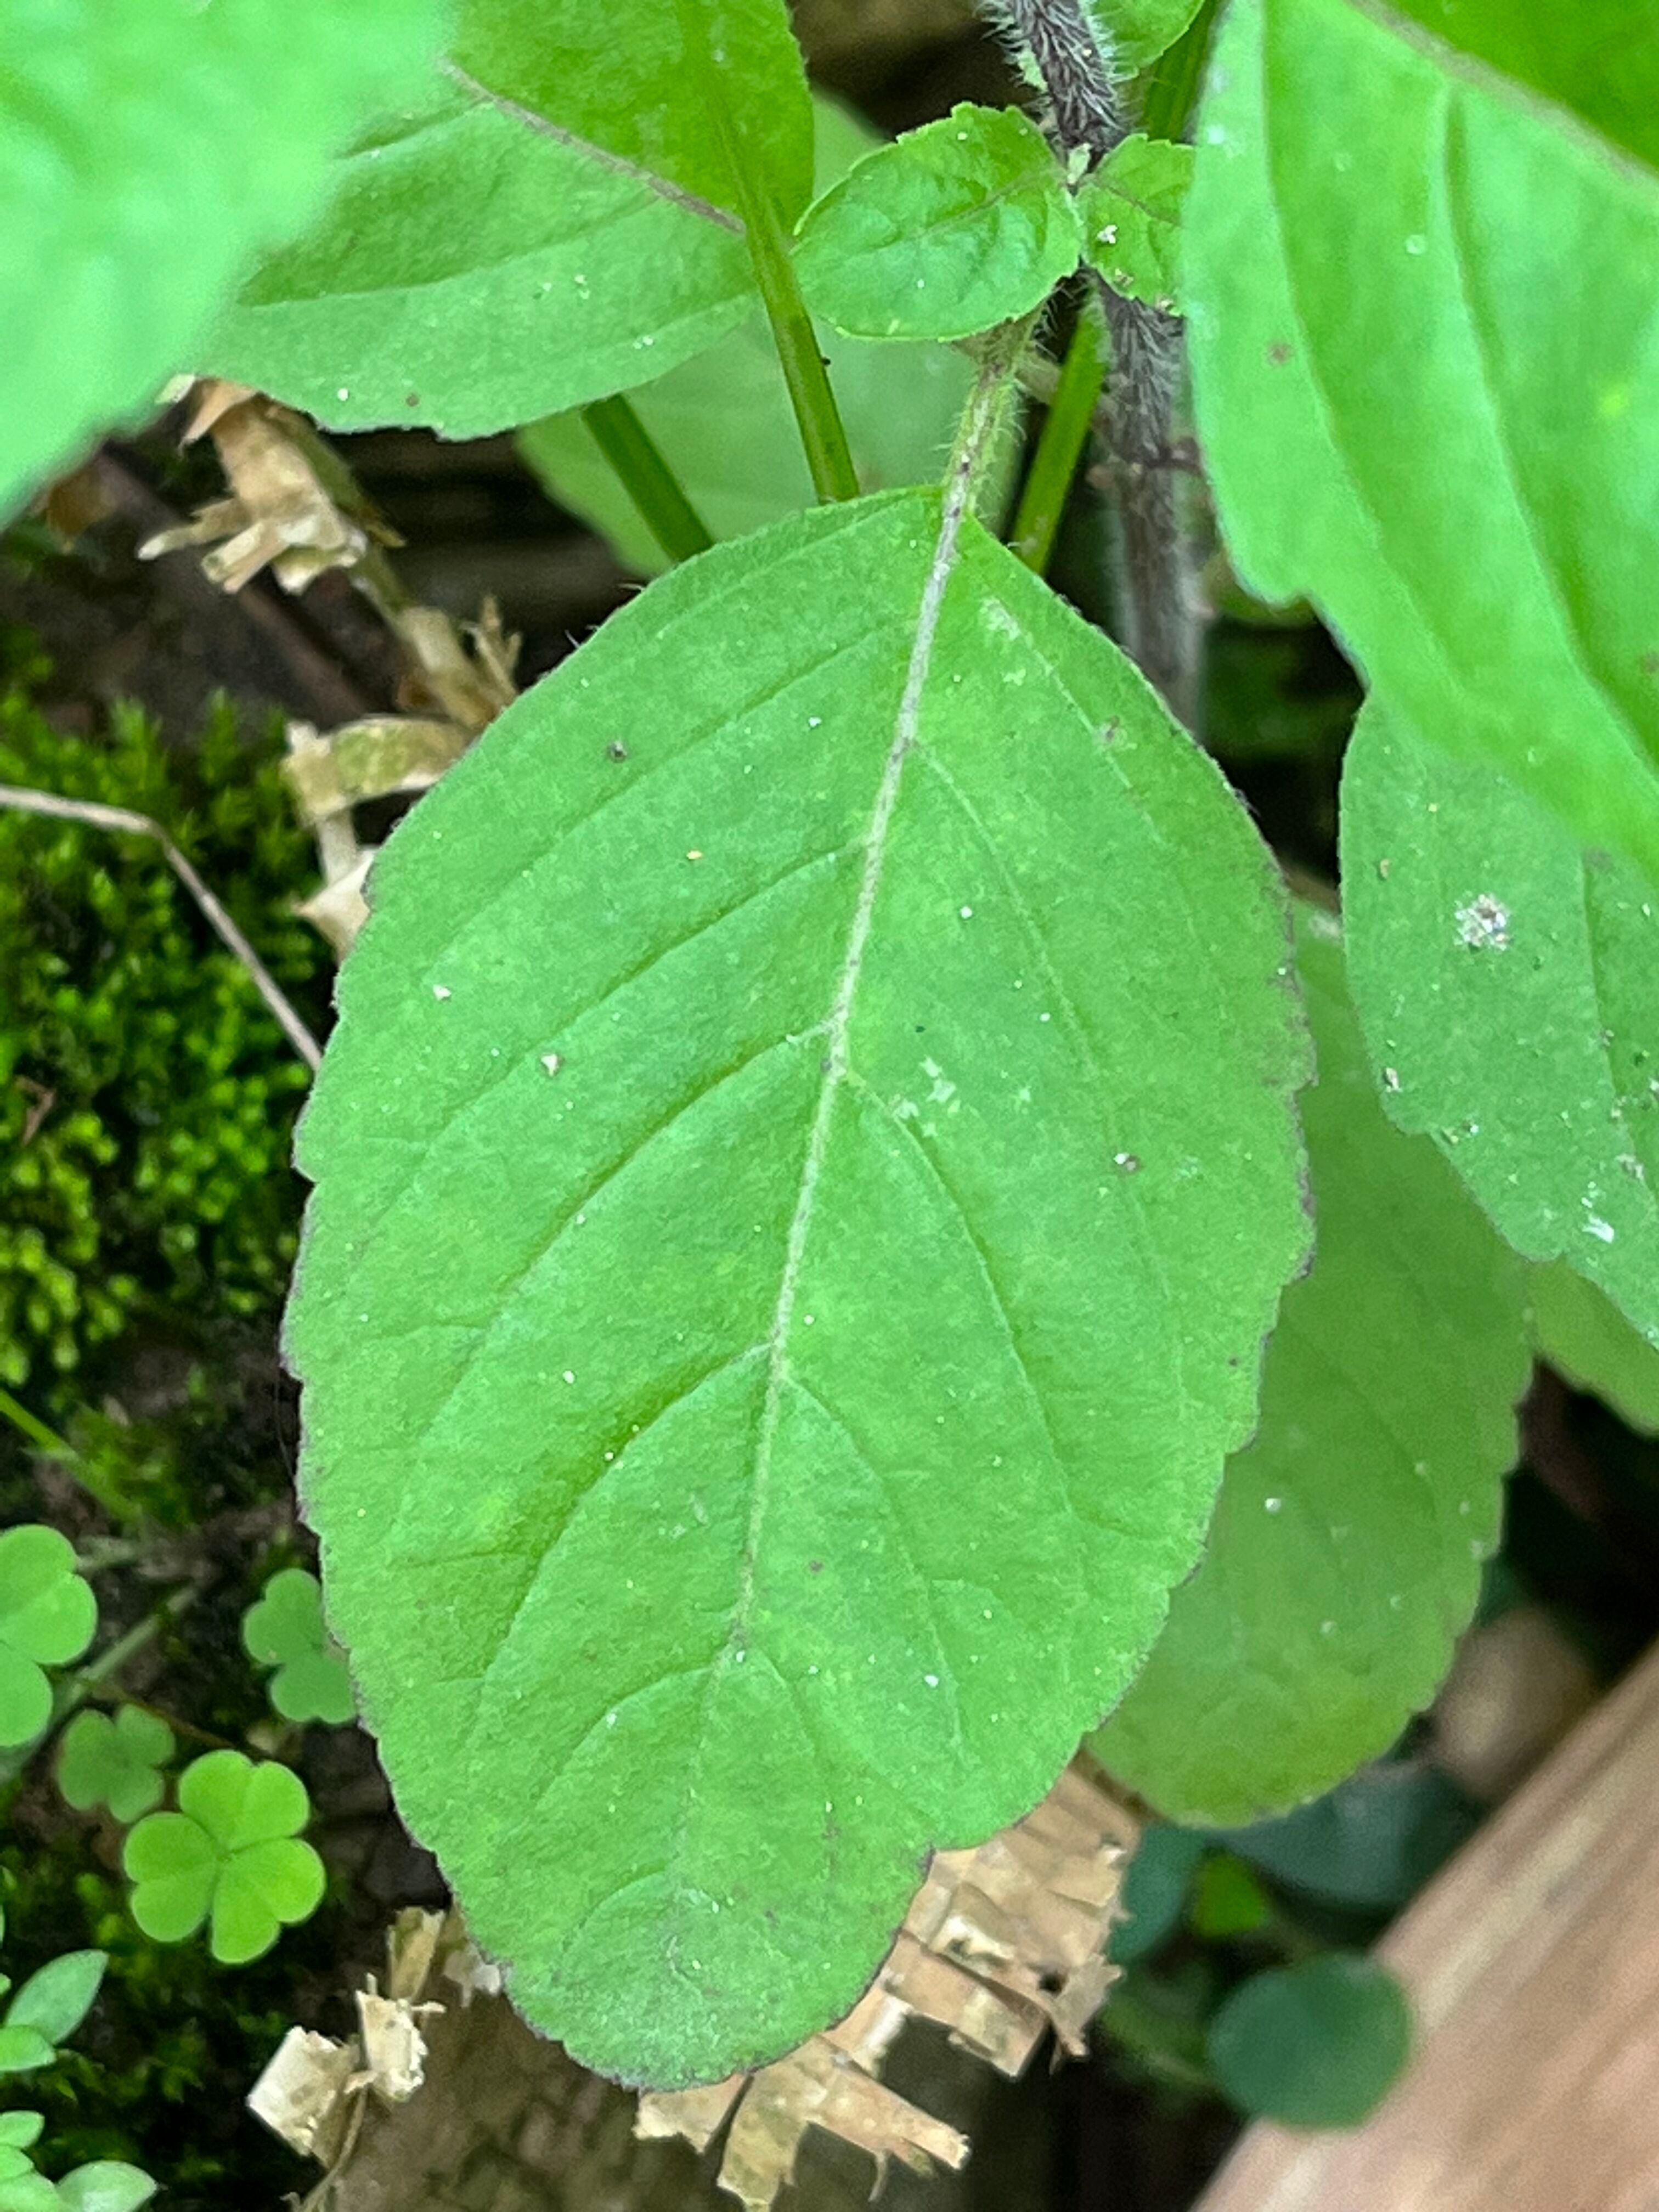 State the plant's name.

tulshi
